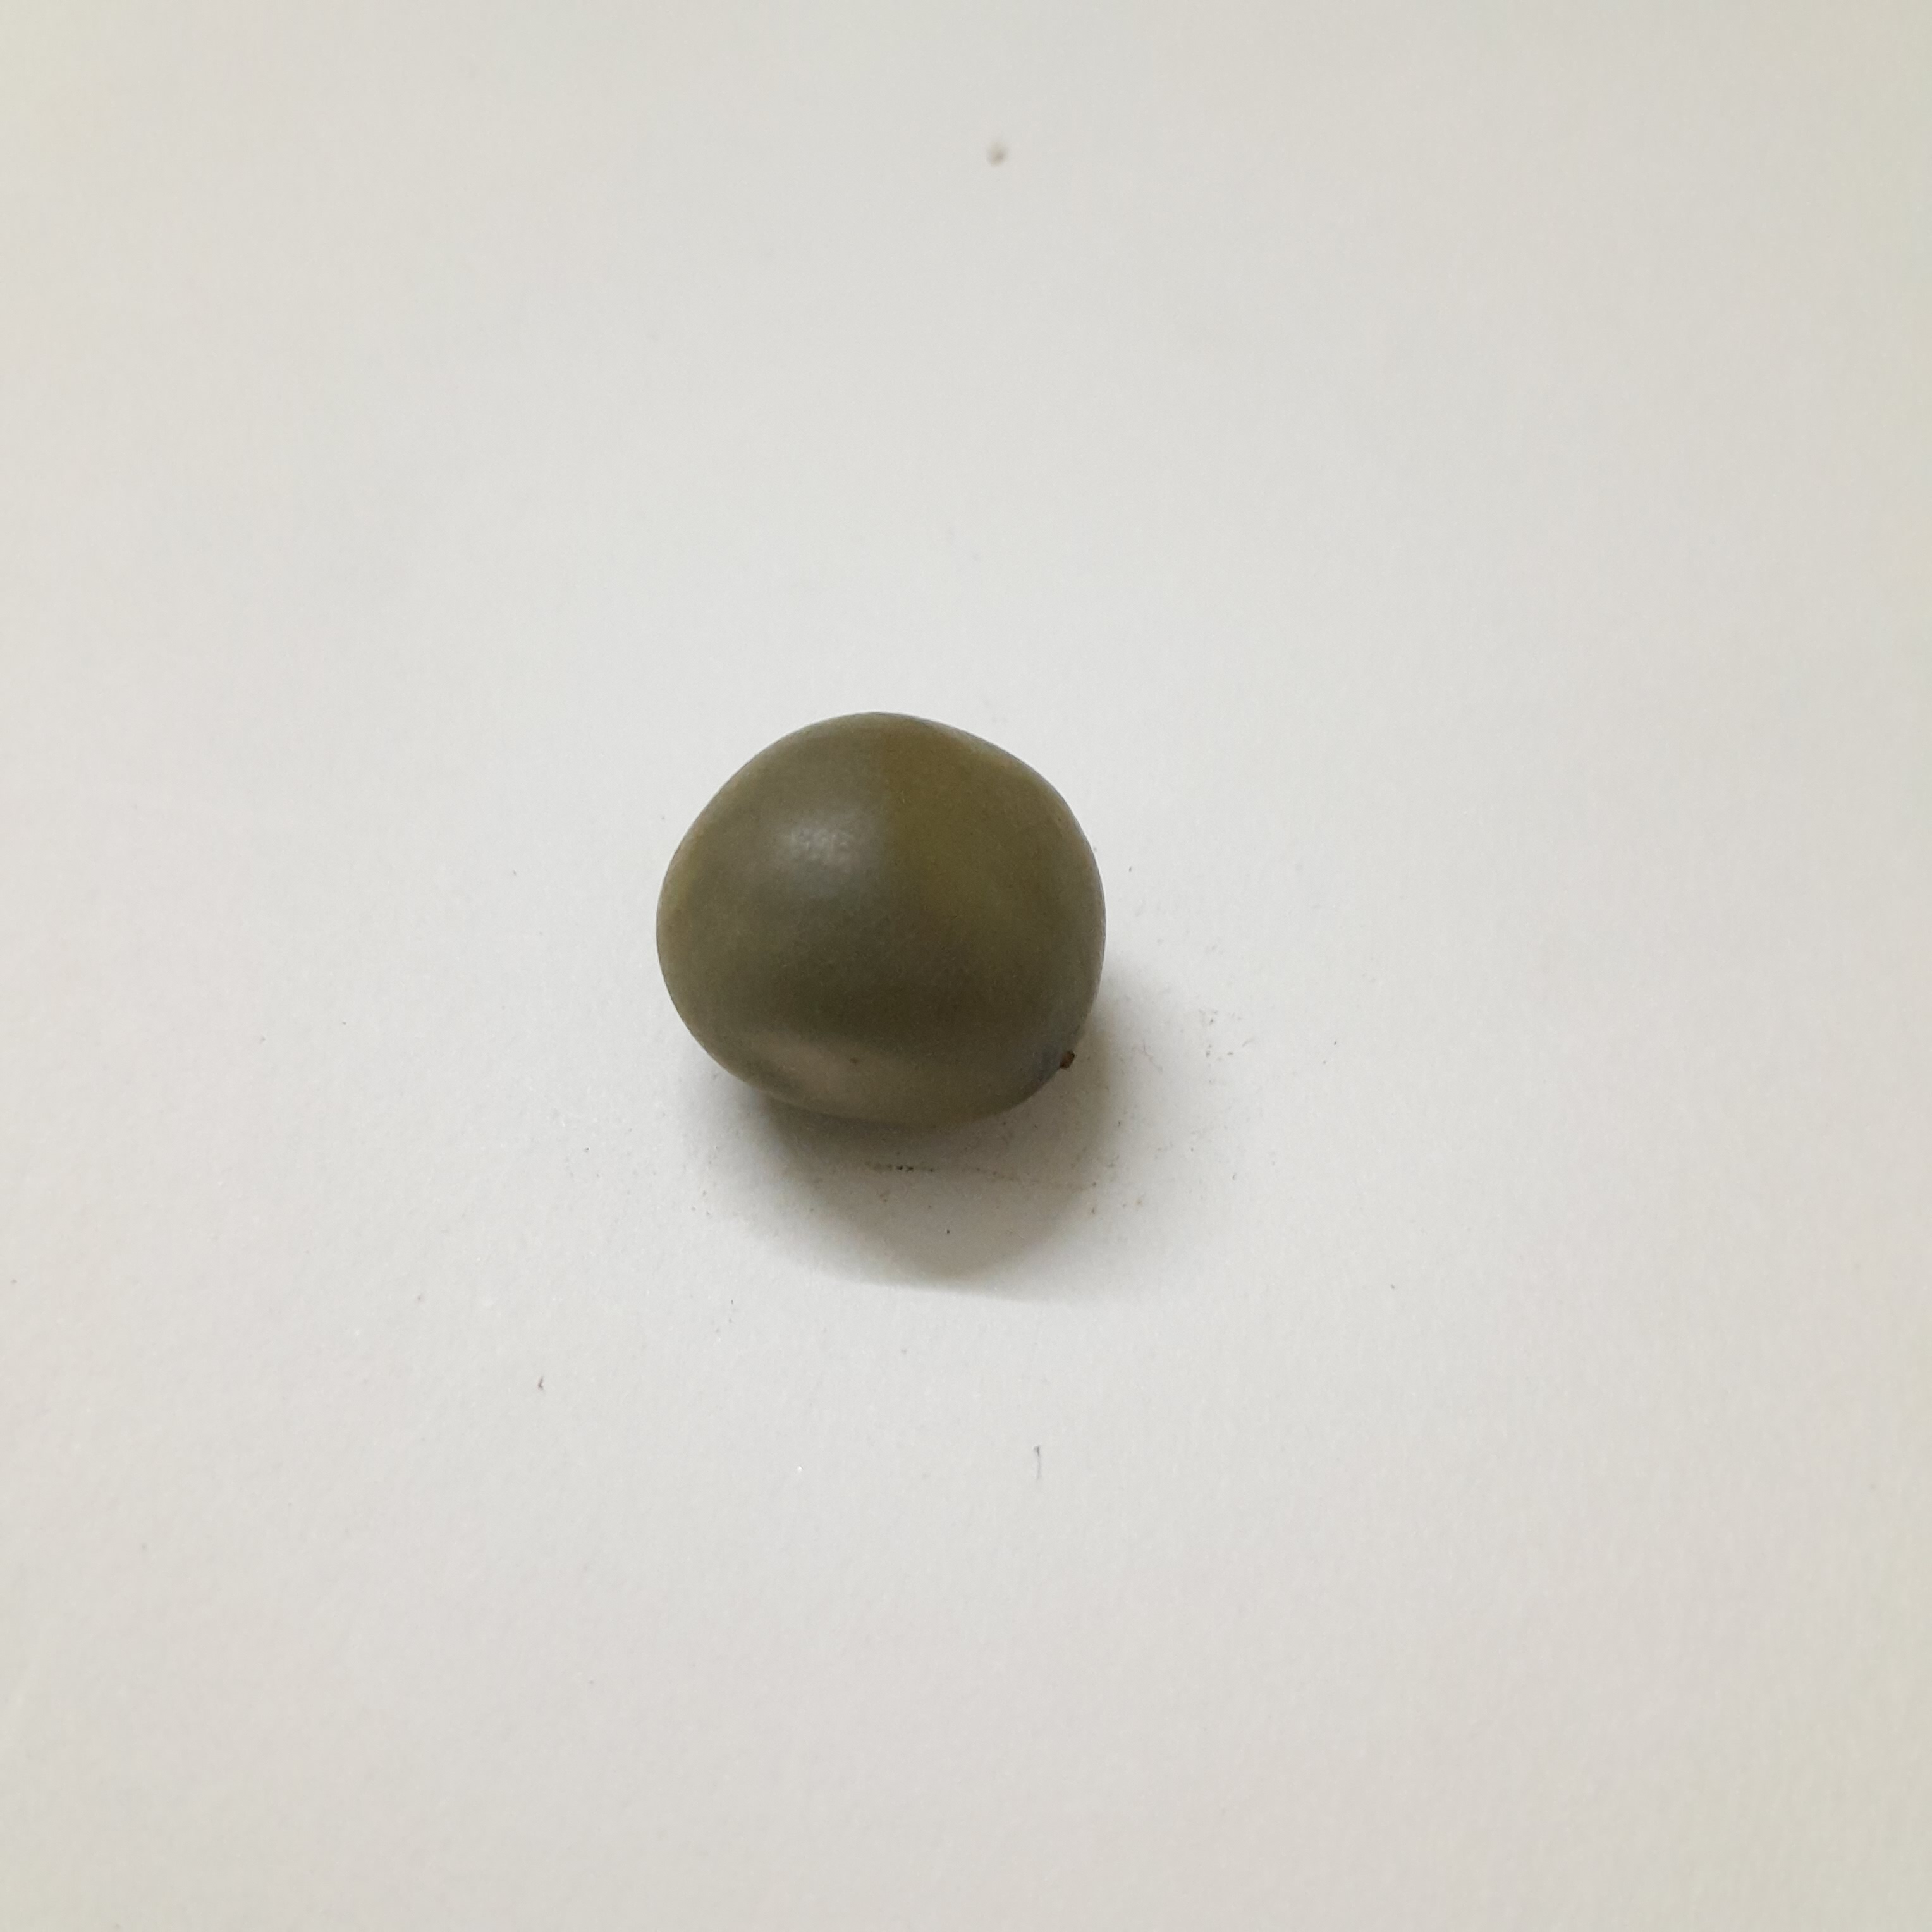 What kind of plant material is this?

sagargota
